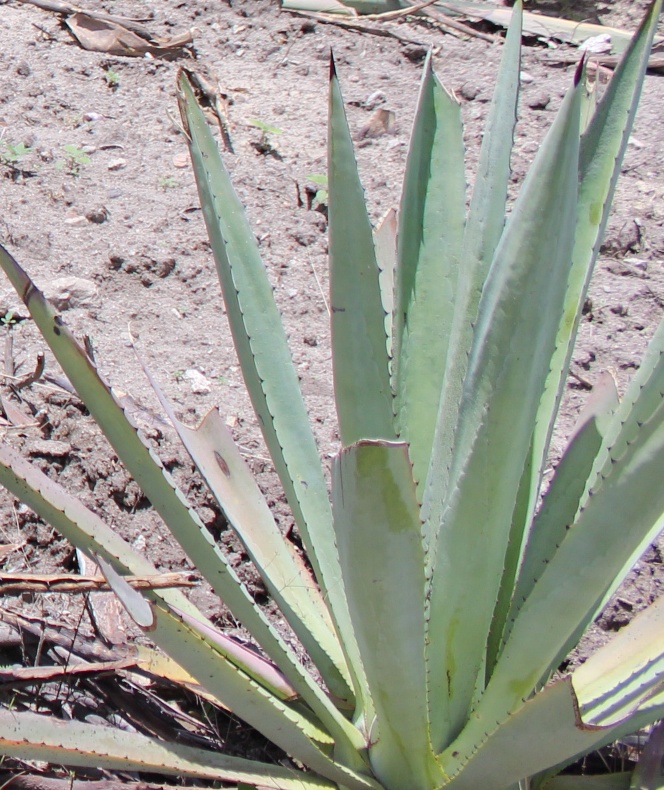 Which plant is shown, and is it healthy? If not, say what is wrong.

agave, yellow
